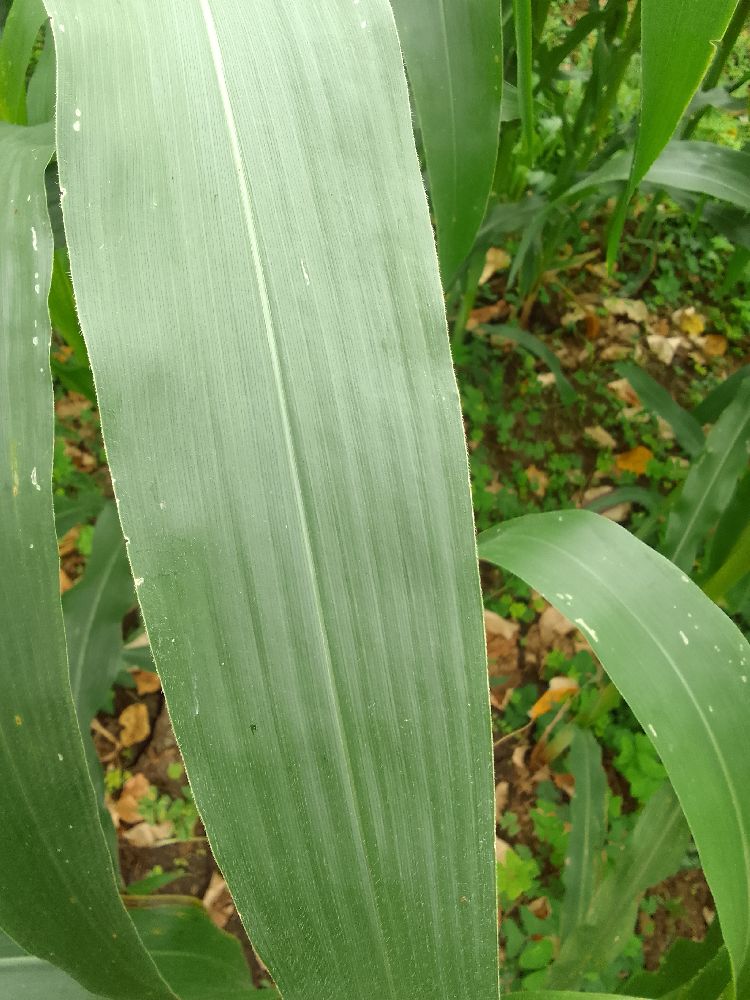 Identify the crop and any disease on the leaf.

maize, healthy
